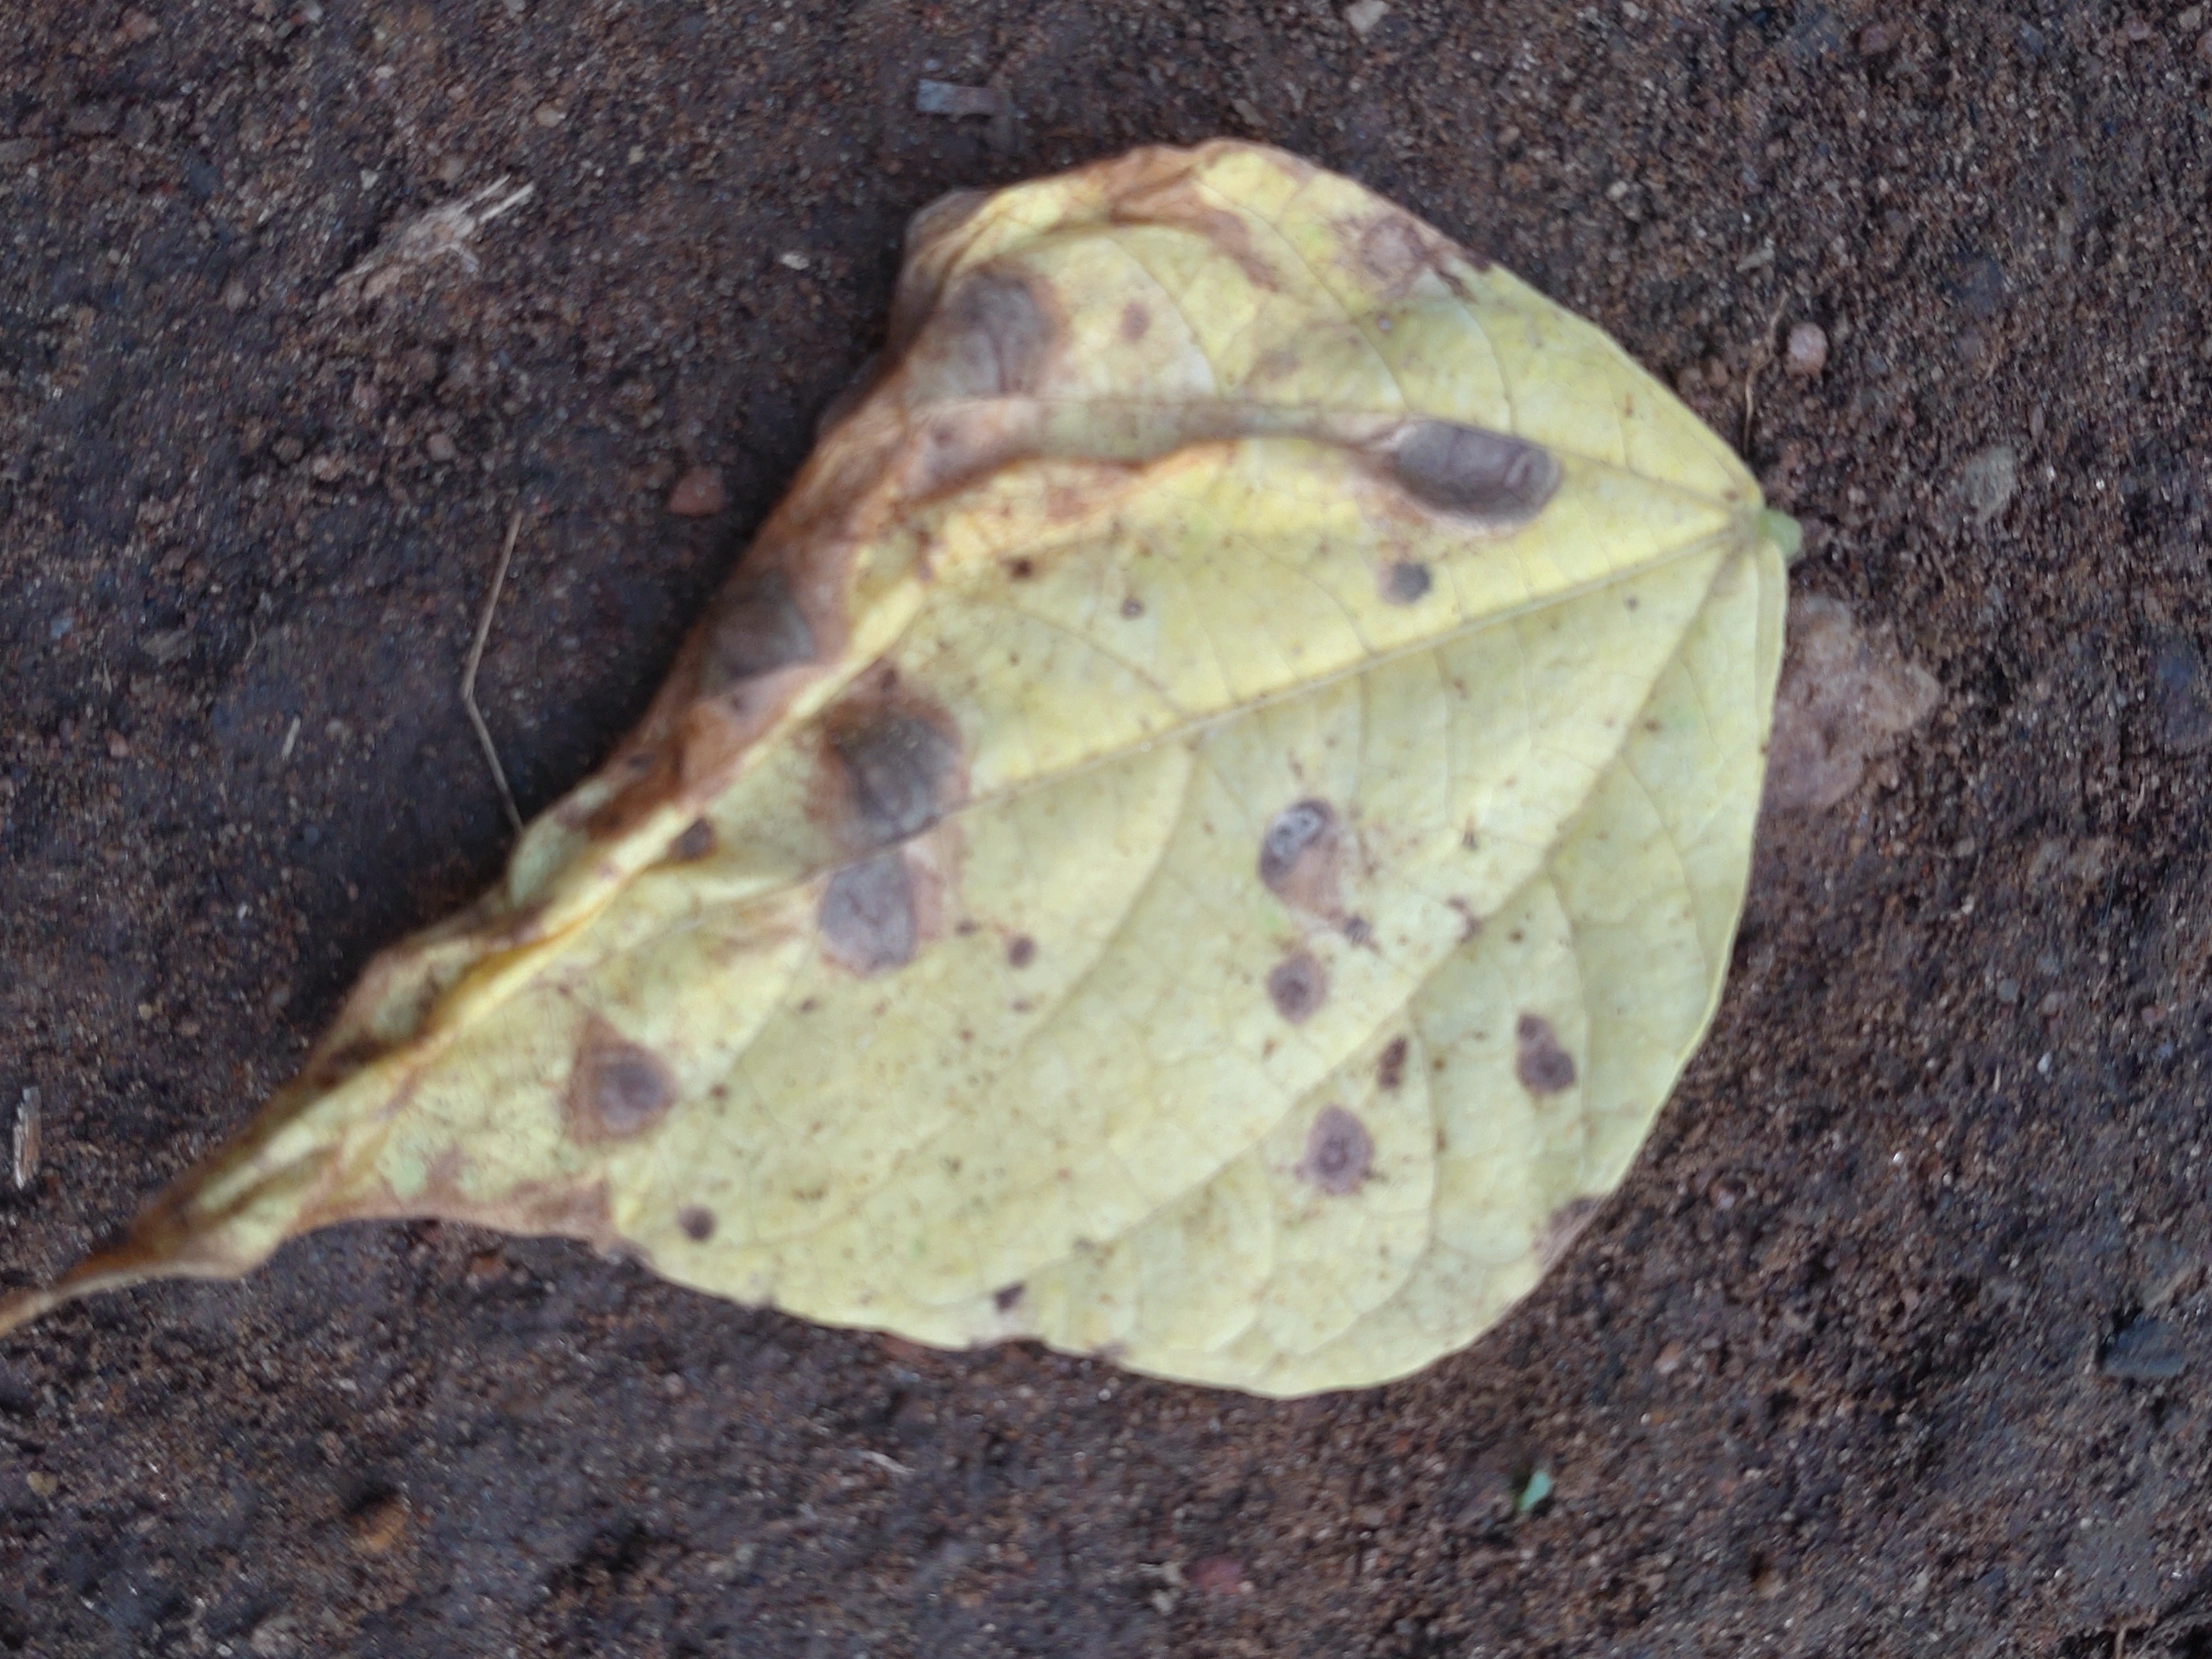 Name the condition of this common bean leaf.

anthracnose
